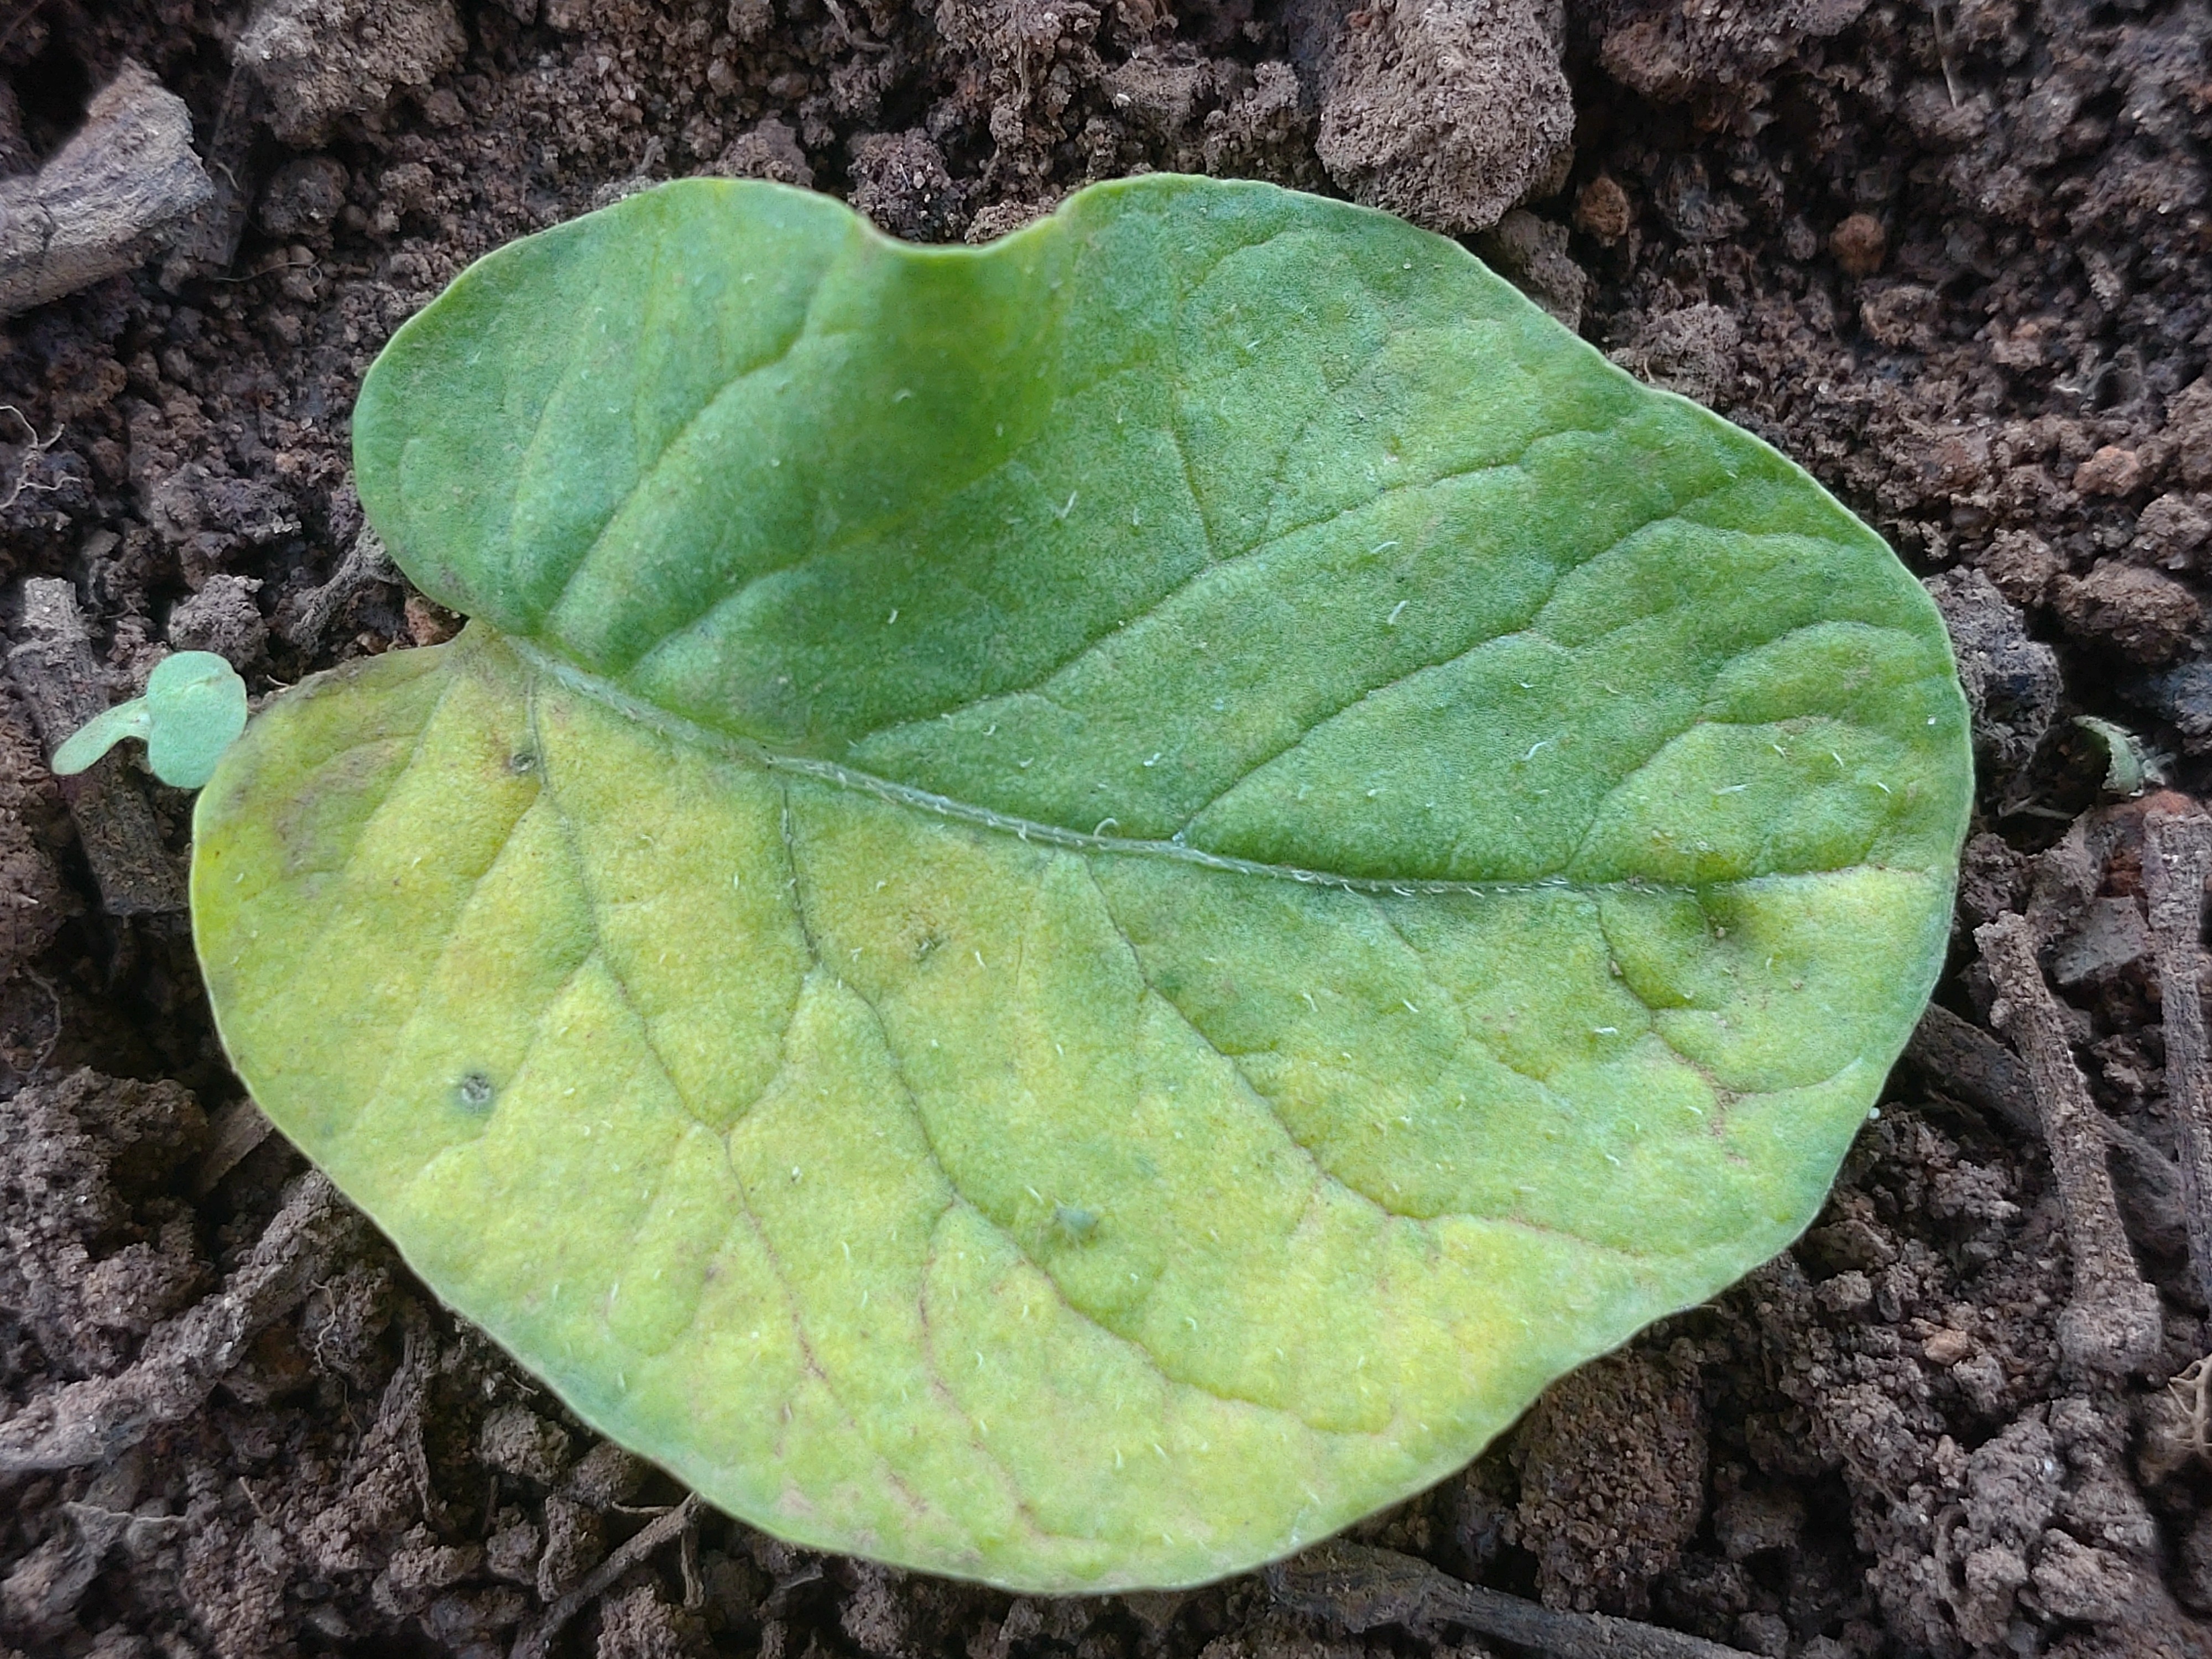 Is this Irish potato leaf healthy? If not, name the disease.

late blight
